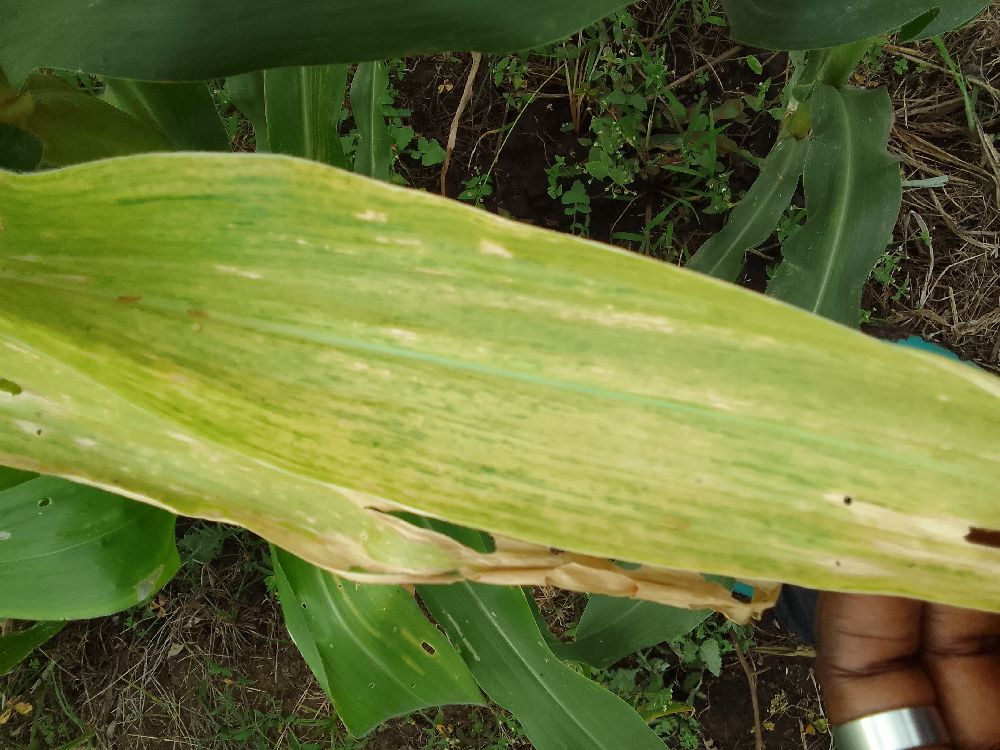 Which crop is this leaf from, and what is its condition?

maize, maize lethal necrosis
